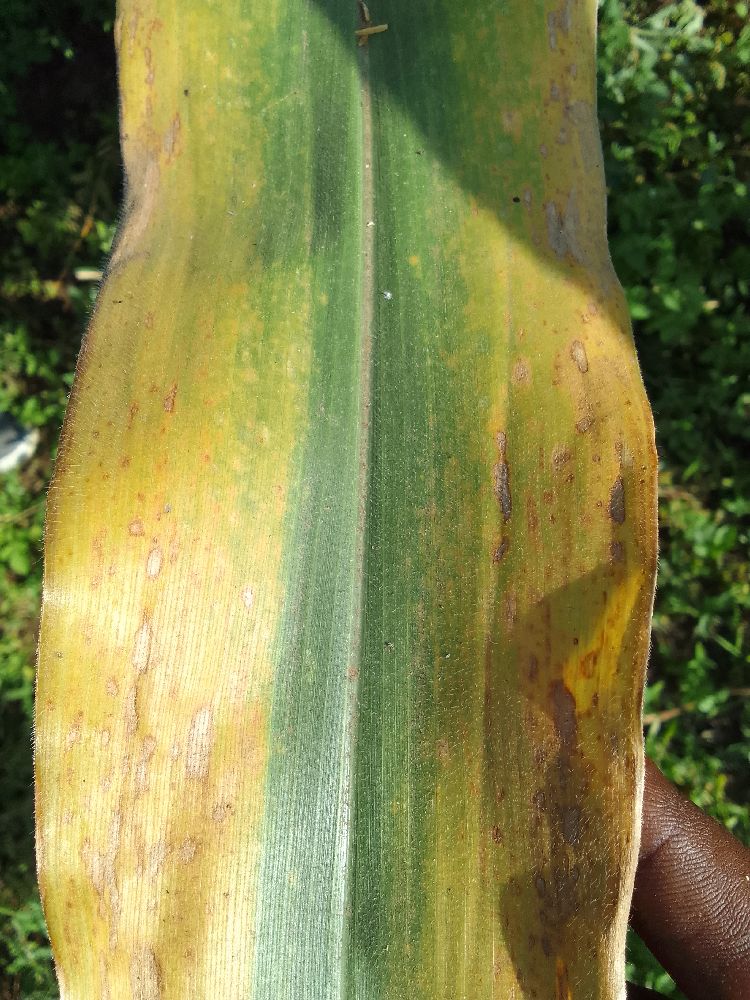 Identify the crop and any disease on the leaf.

maize, maize lethal necrosis
